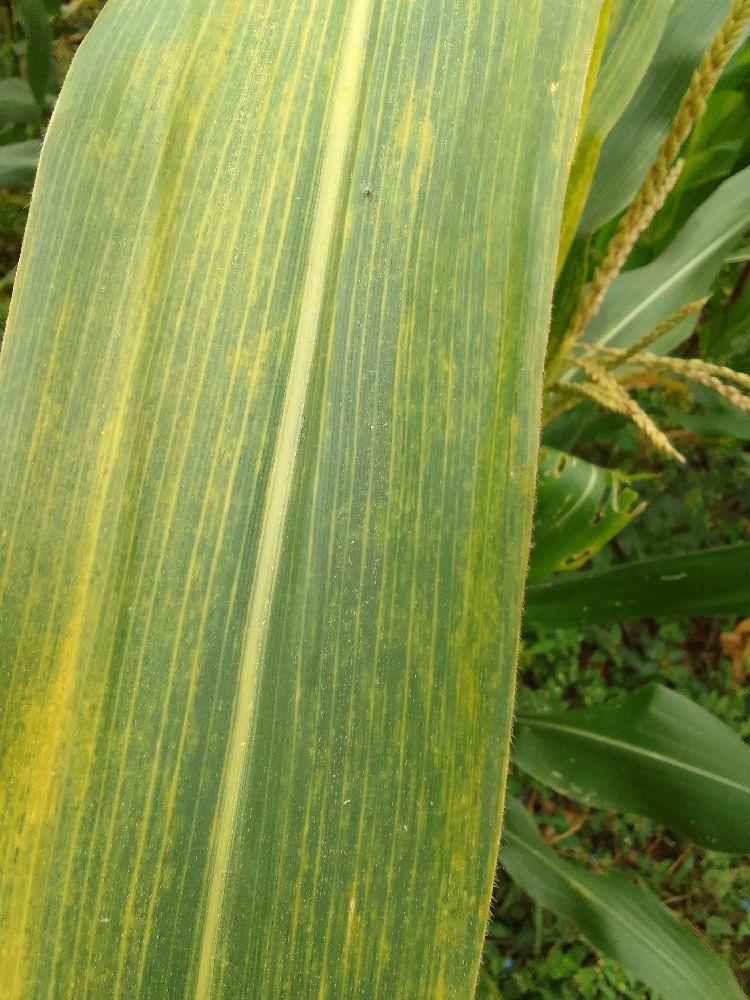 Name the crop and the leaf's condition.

maize, maize lethal necrosis
